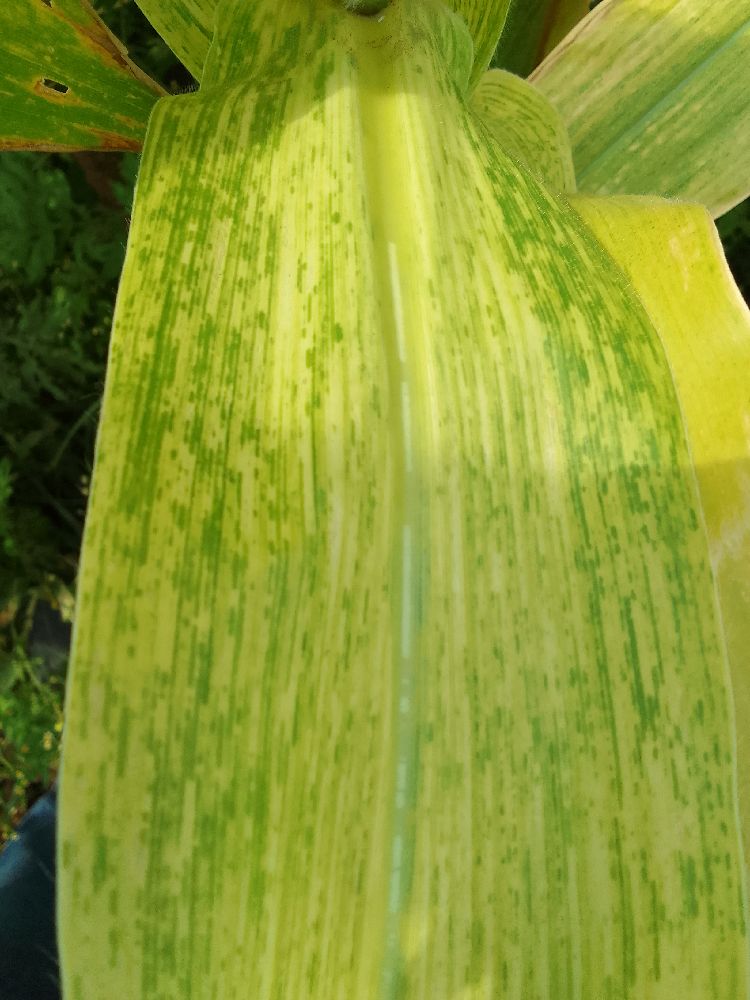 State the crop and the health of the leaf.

maize, maize lethal necrosis
